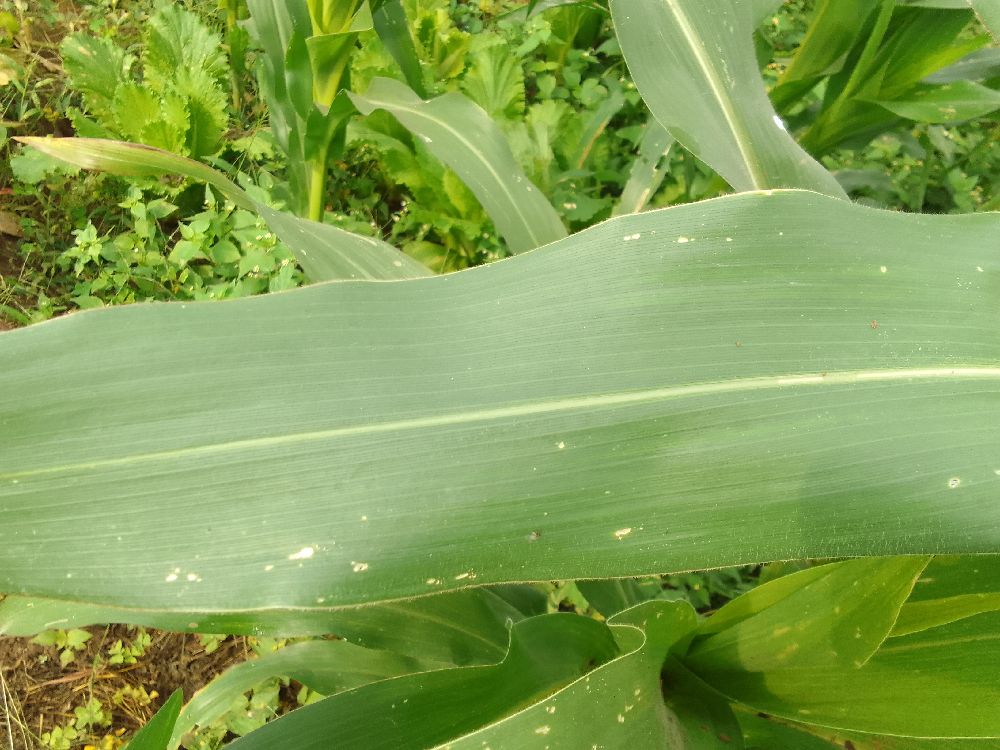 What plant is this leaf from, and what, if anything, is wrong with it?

maize, healthy
